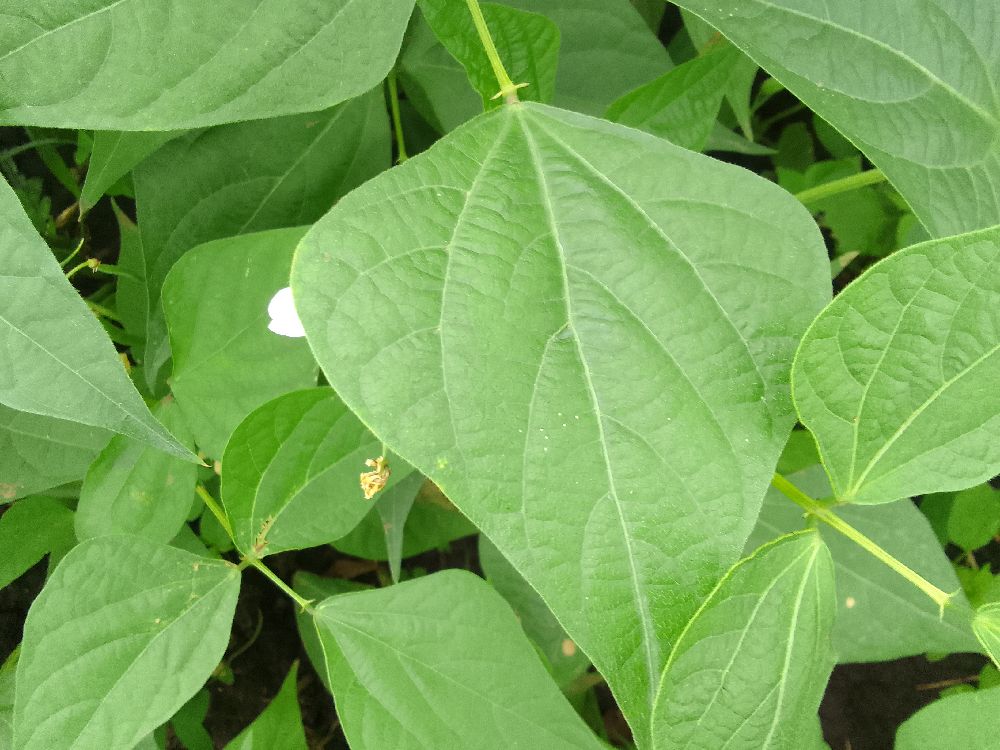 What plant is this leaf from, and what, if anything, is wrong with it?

common bean, healthy
